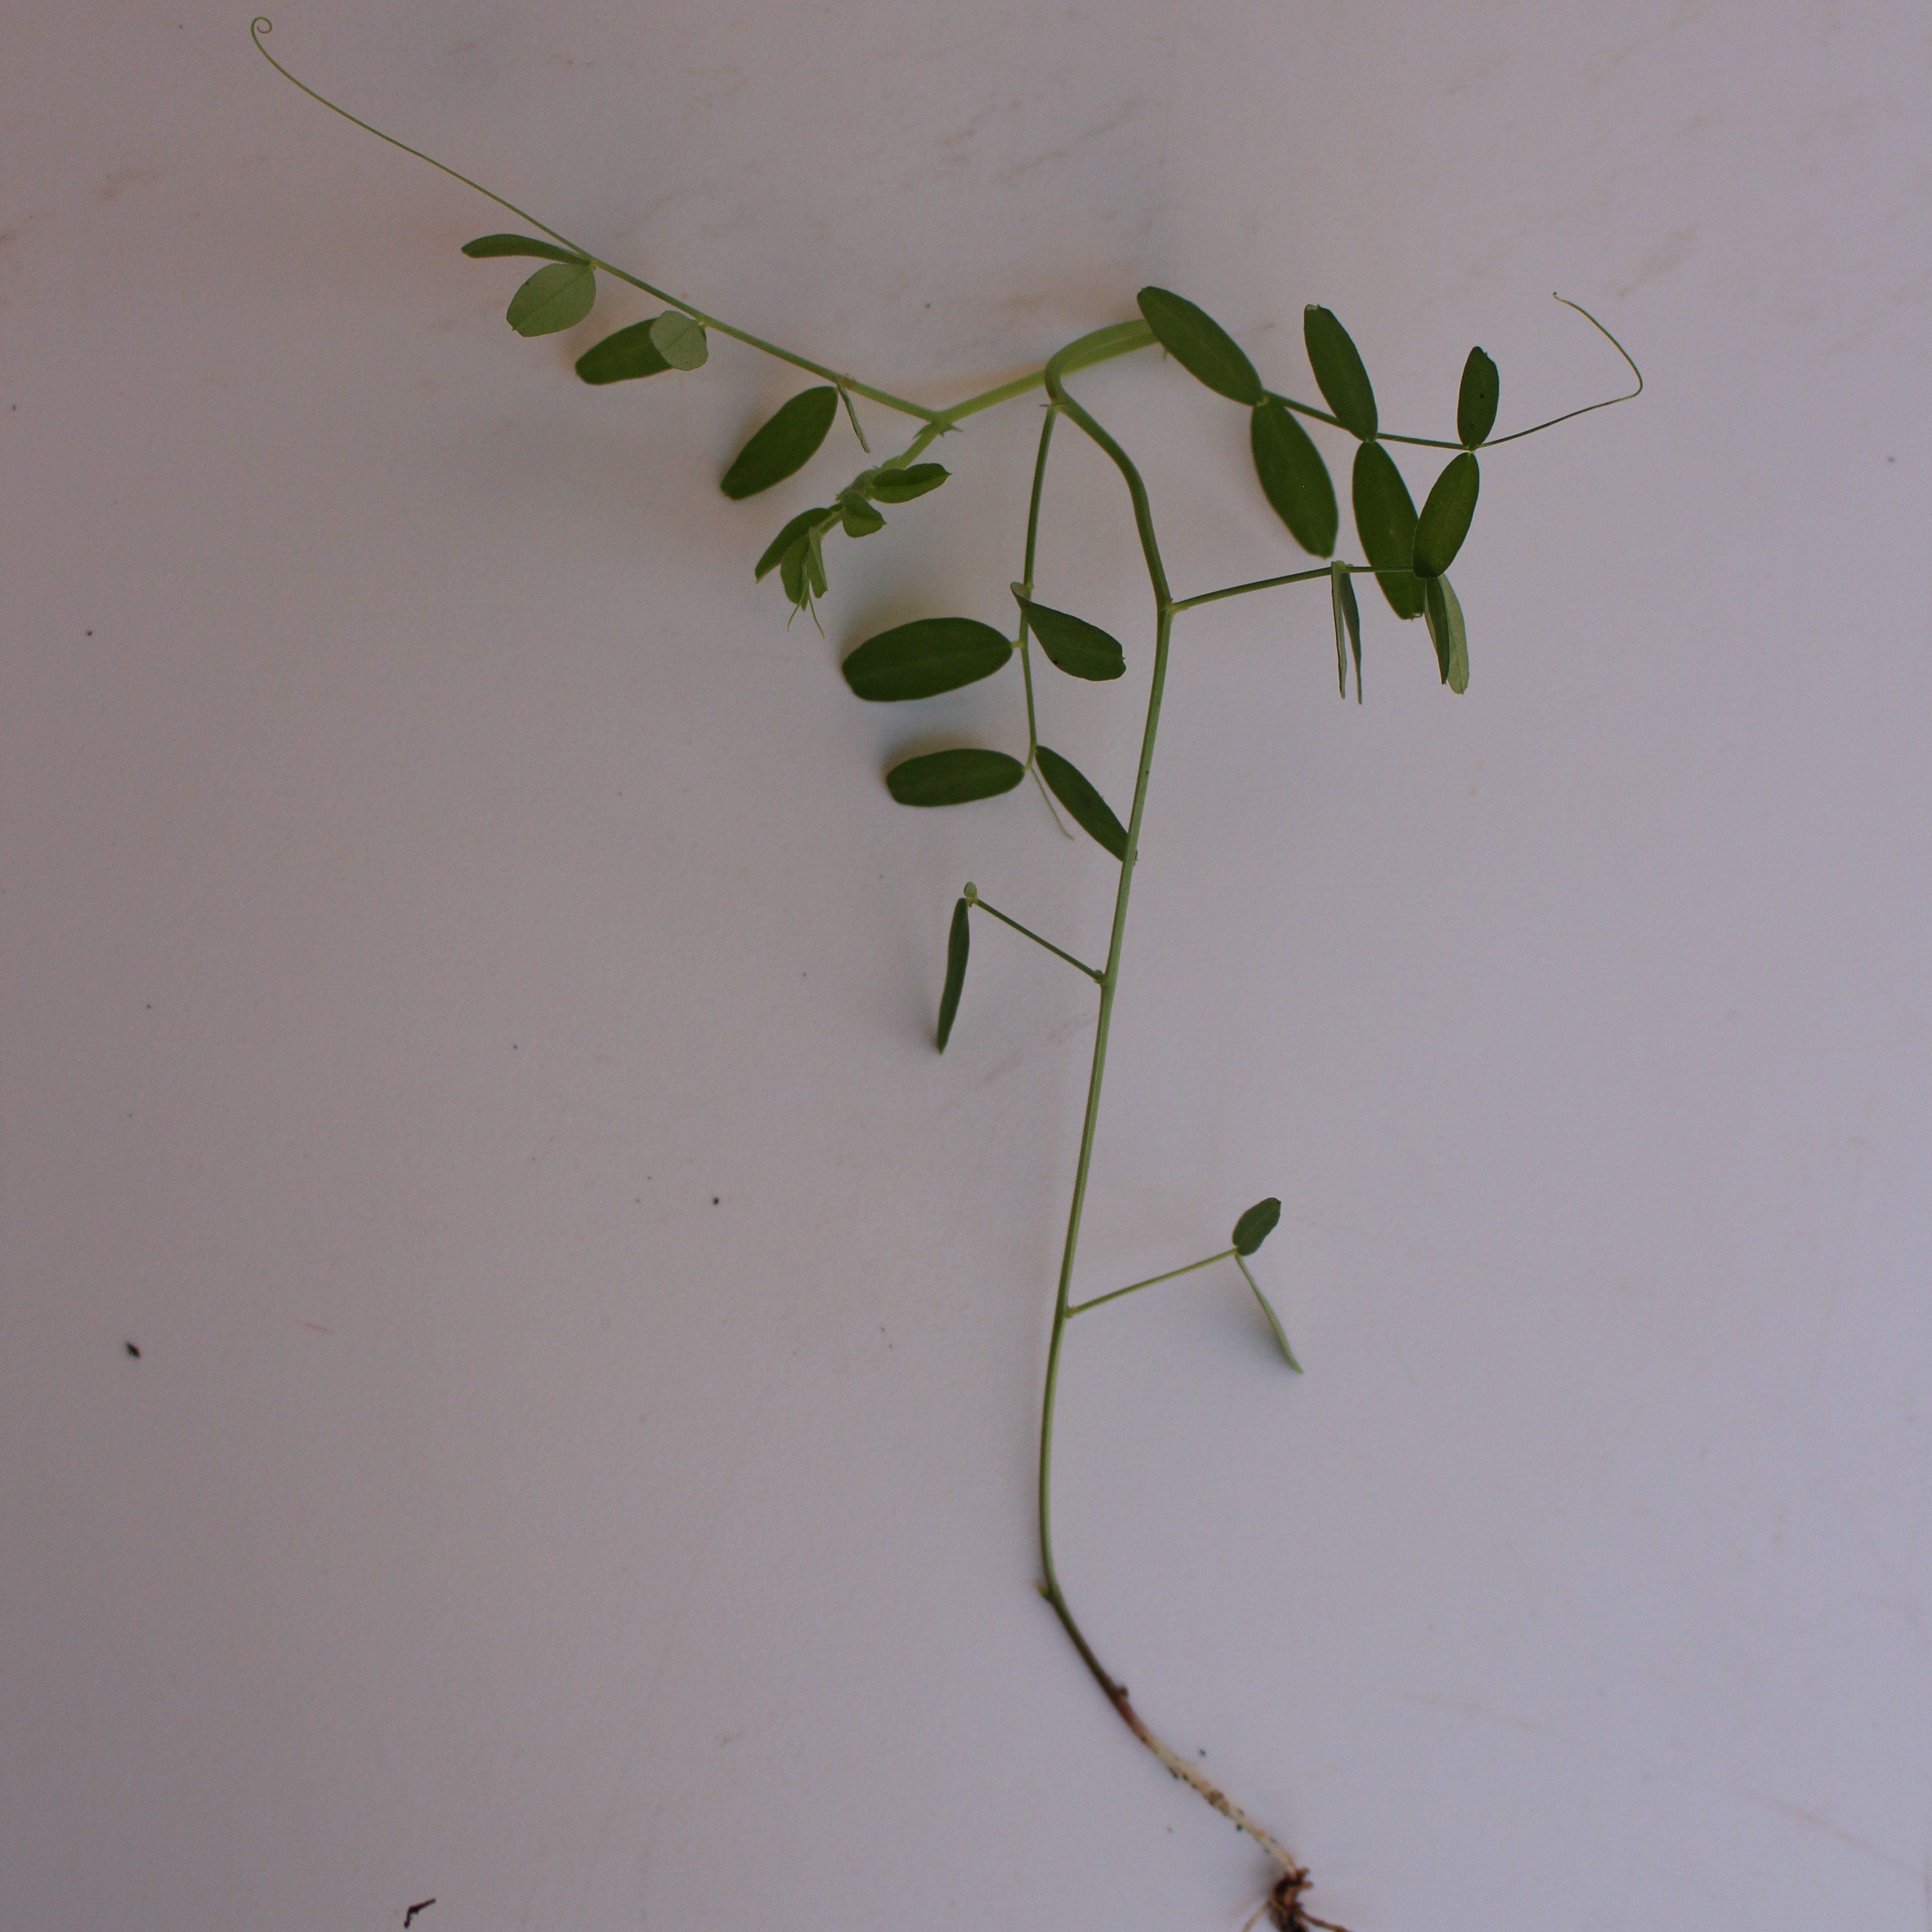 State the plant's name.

Vicia sativa
